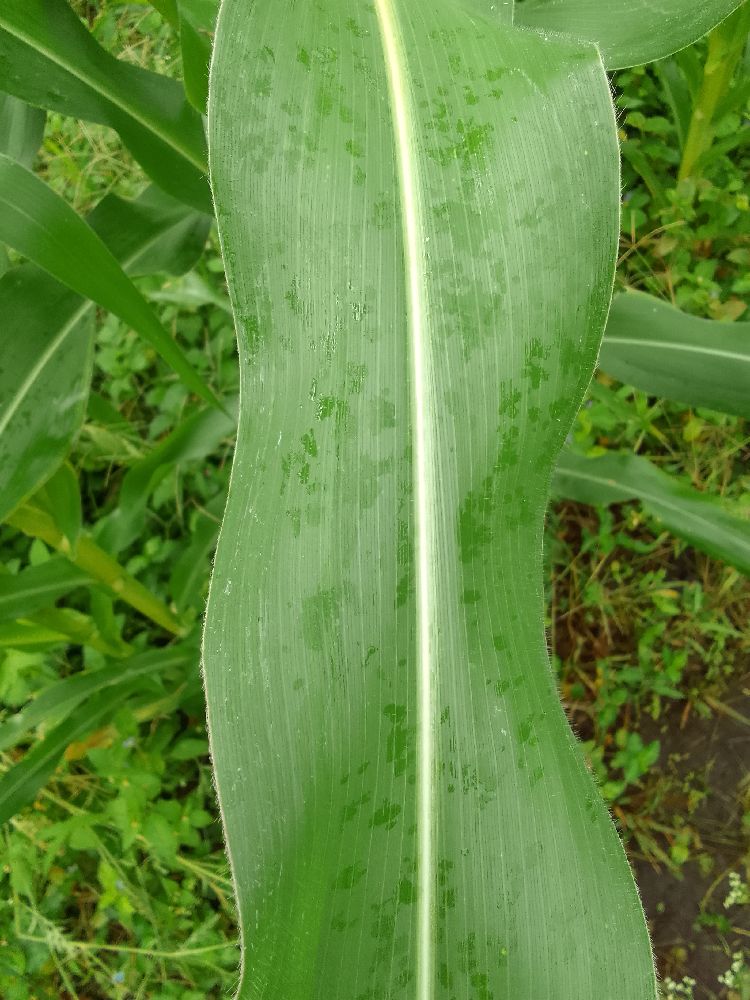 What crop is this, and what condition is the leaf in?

maize, healthy
